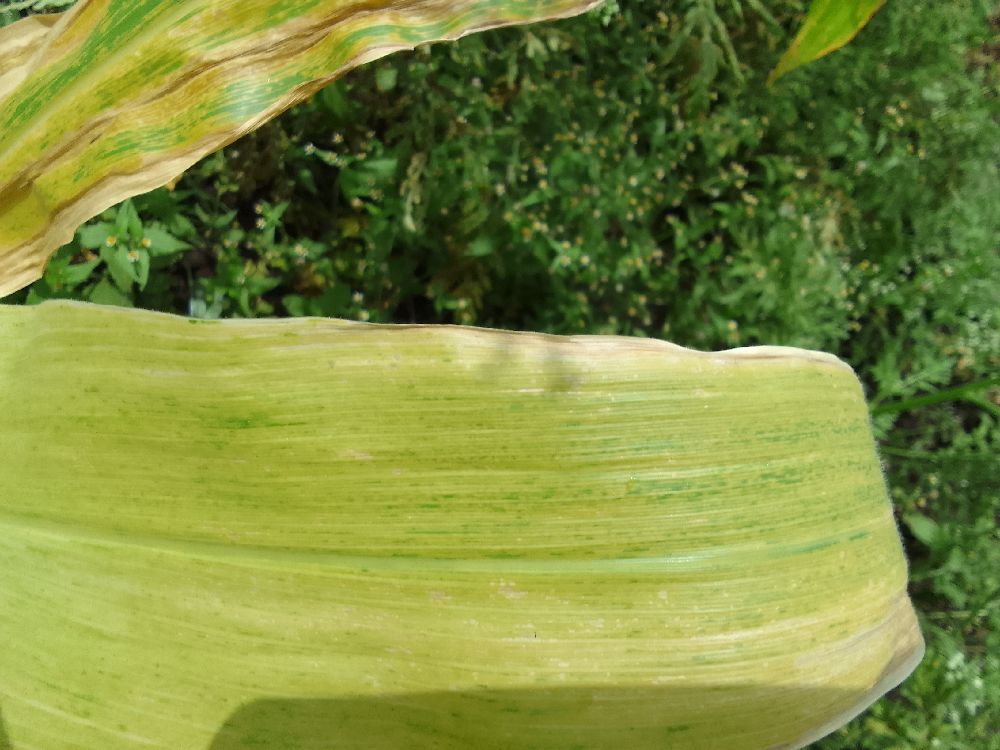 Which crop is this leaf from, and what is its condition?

maize, maize lethal necrosis
